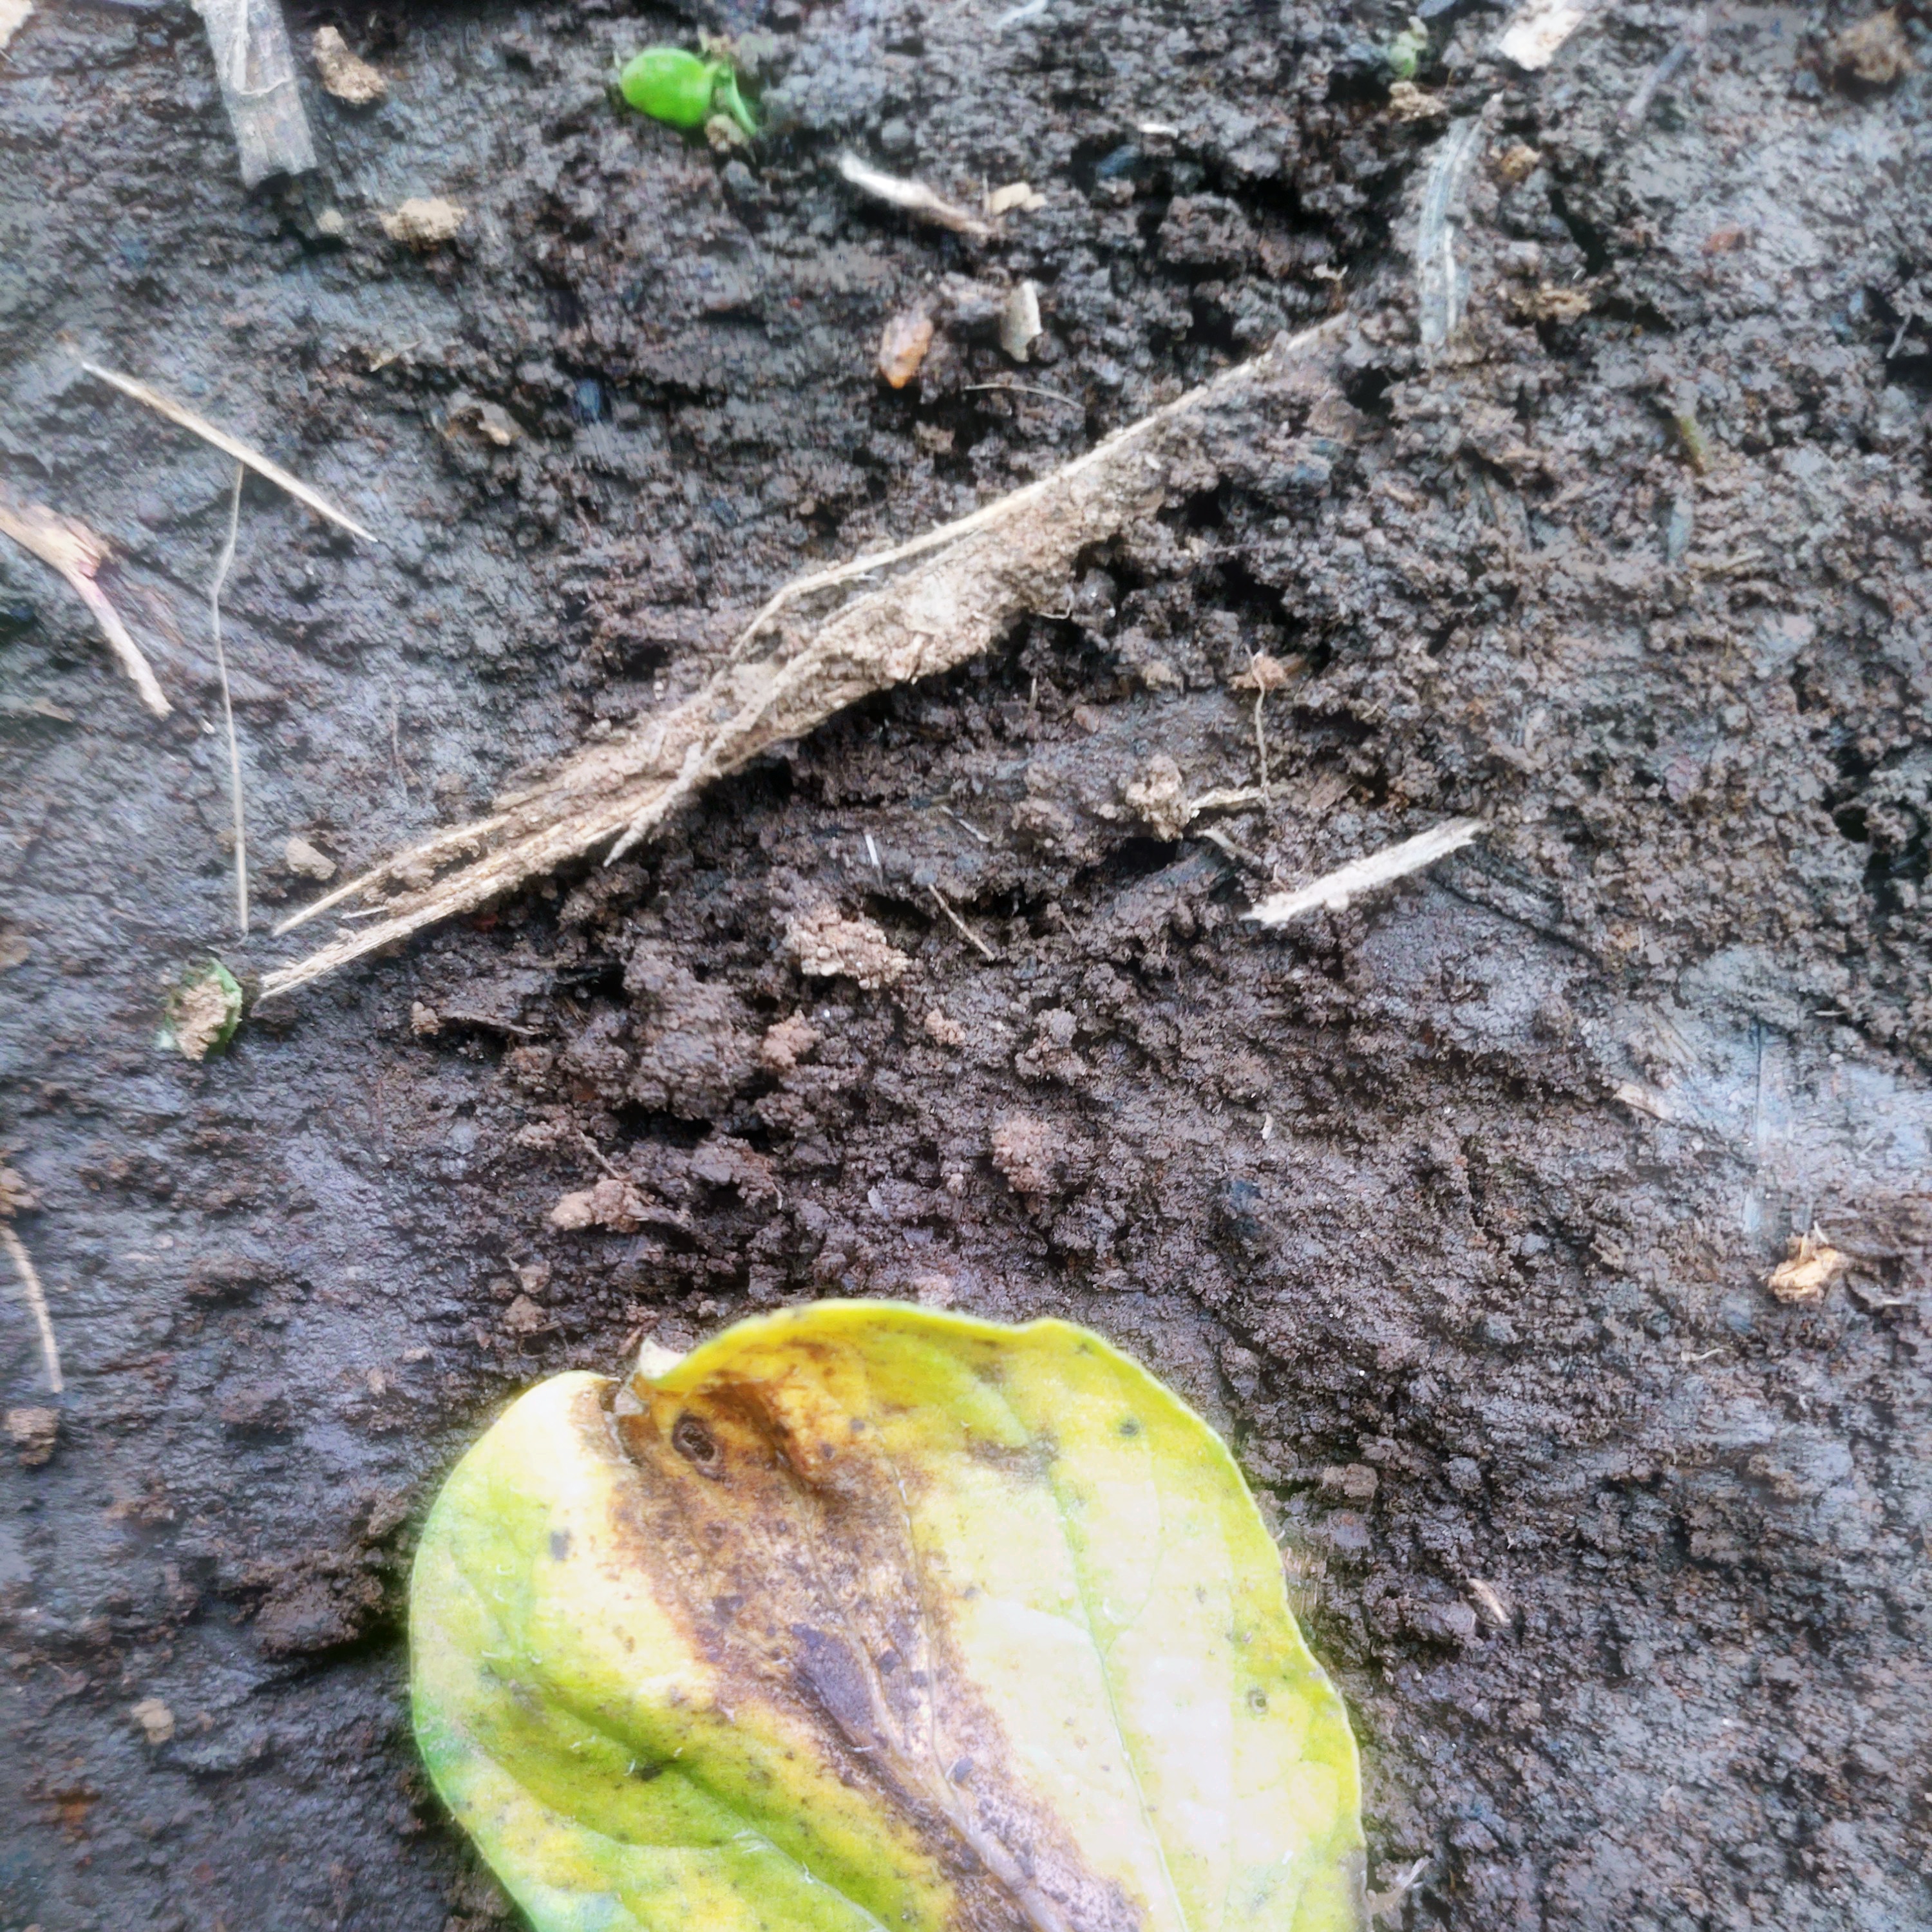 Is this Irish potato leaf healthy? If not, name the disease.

late blight
